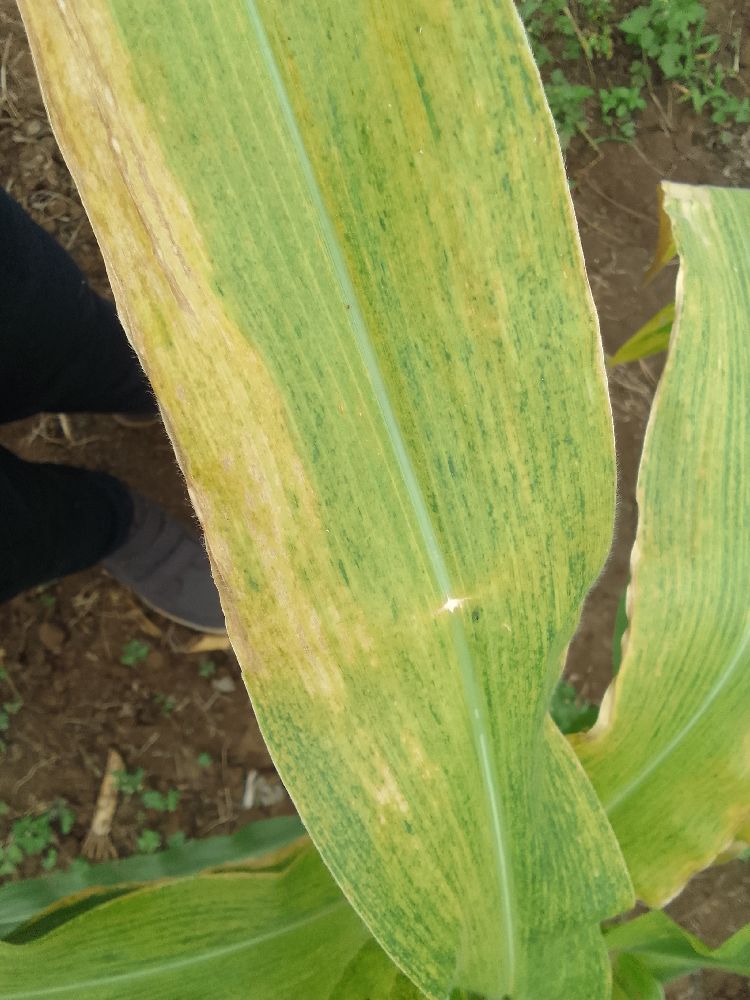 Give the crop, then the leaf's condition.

maize, maize lethal necrosis
